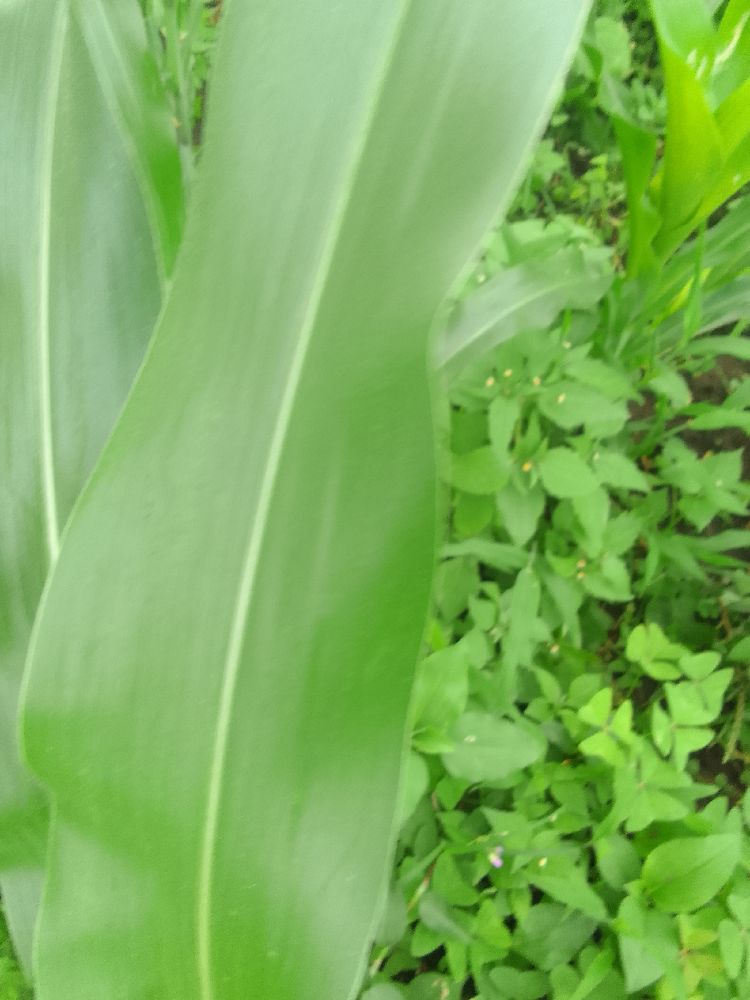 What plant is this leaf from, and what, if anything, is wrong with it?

maize, healthy
